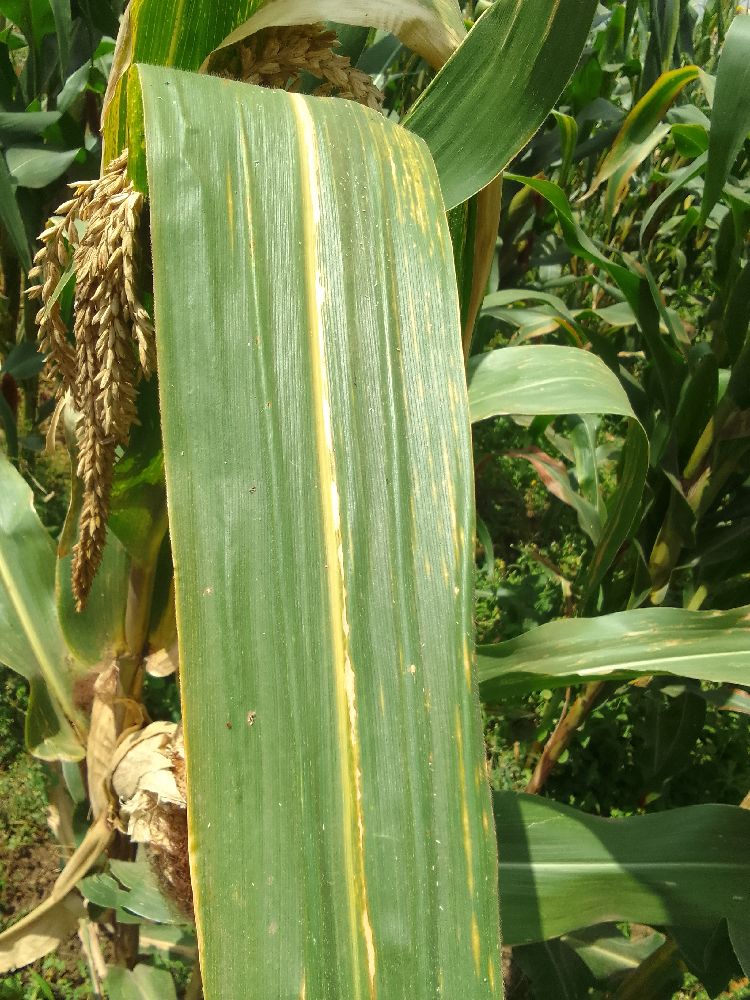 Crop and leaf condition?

maize, maize lethal necrosis
